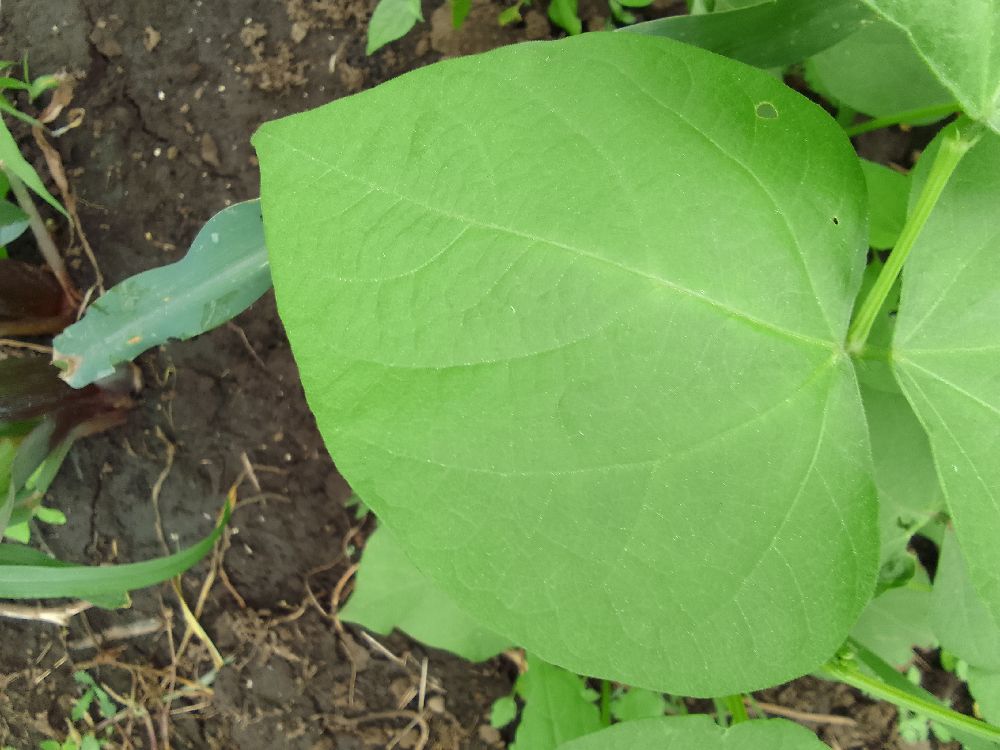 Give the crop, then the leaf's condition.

common bean, healthy
